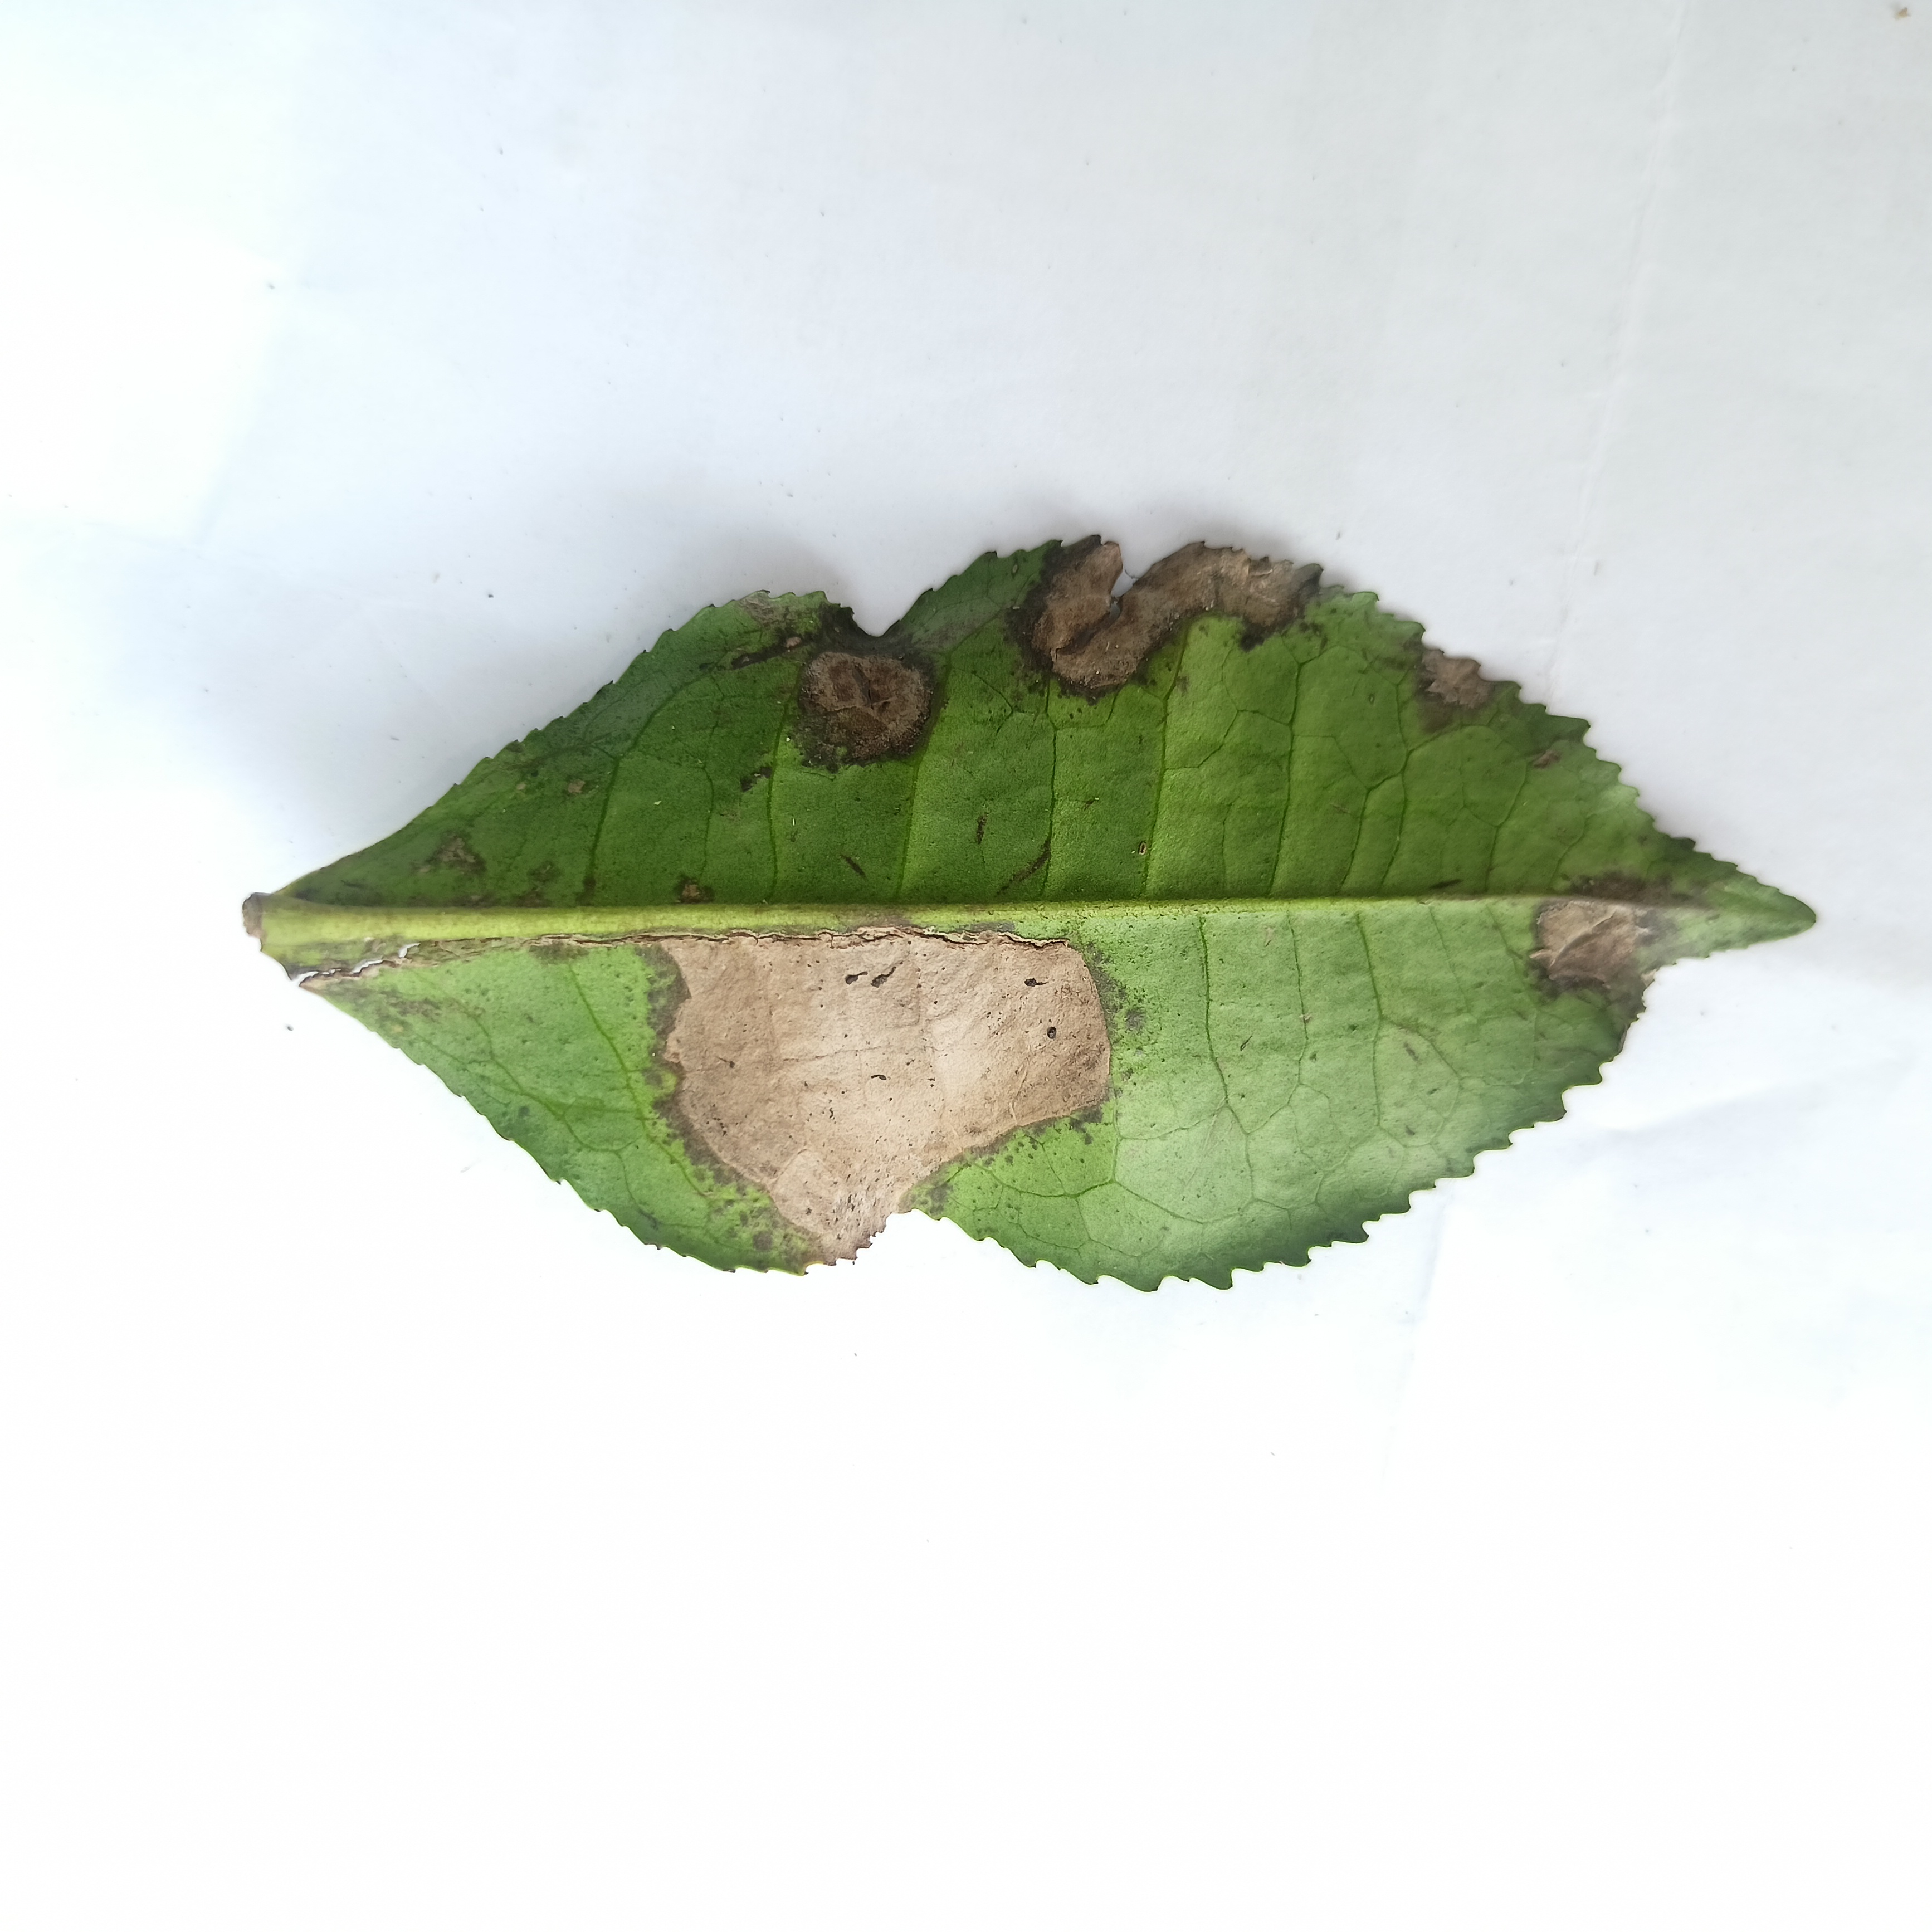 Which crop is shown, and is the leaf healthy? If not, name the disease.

tea, brown blight
